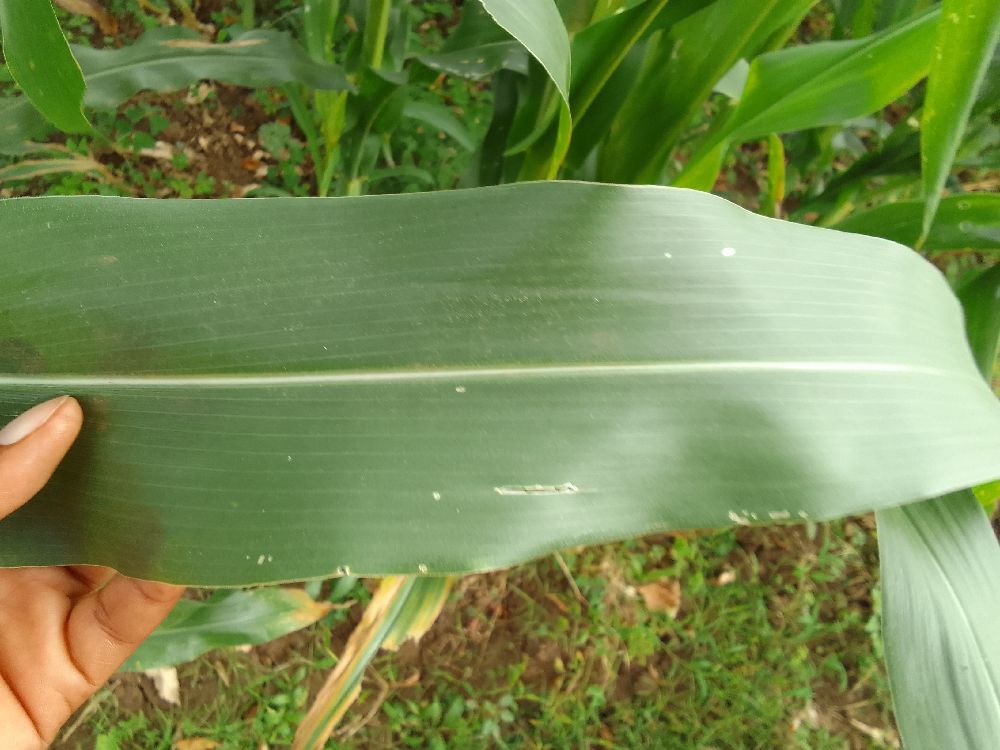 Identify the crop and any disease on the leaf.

maize, healthy
